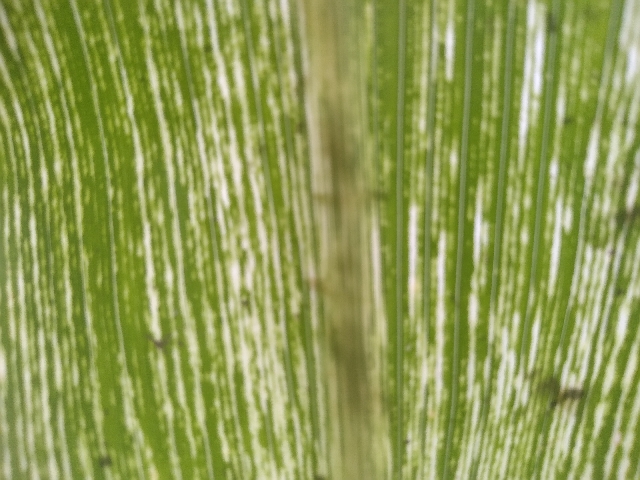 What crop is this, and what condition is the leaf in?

maize, maize streak virus
